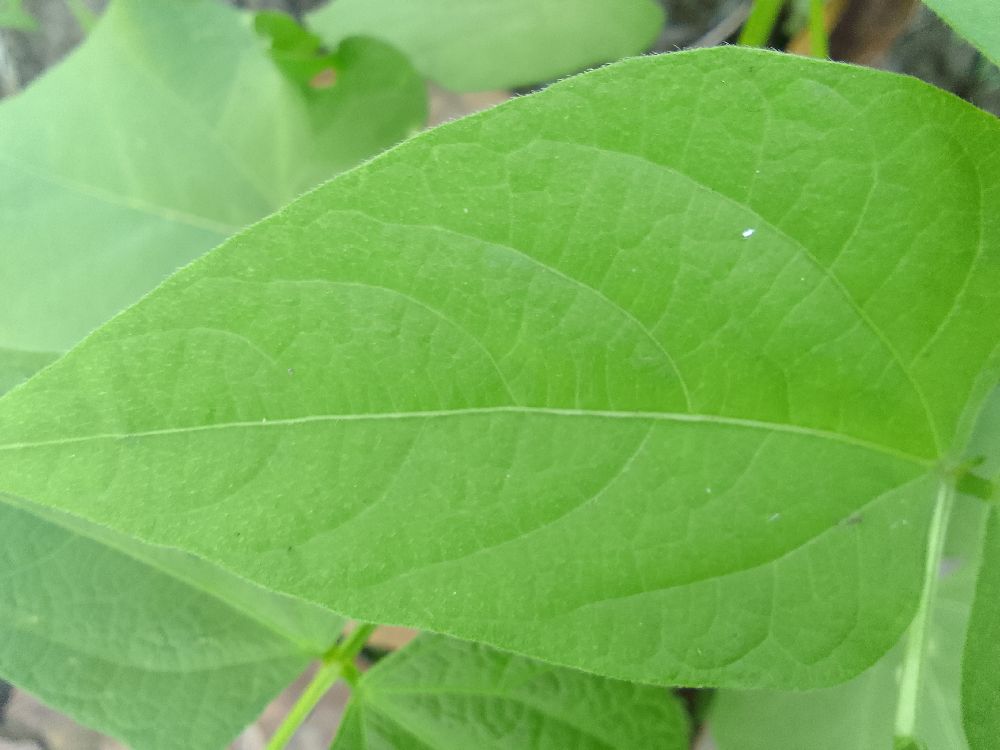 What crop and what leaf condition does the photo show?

common bean, healthy
